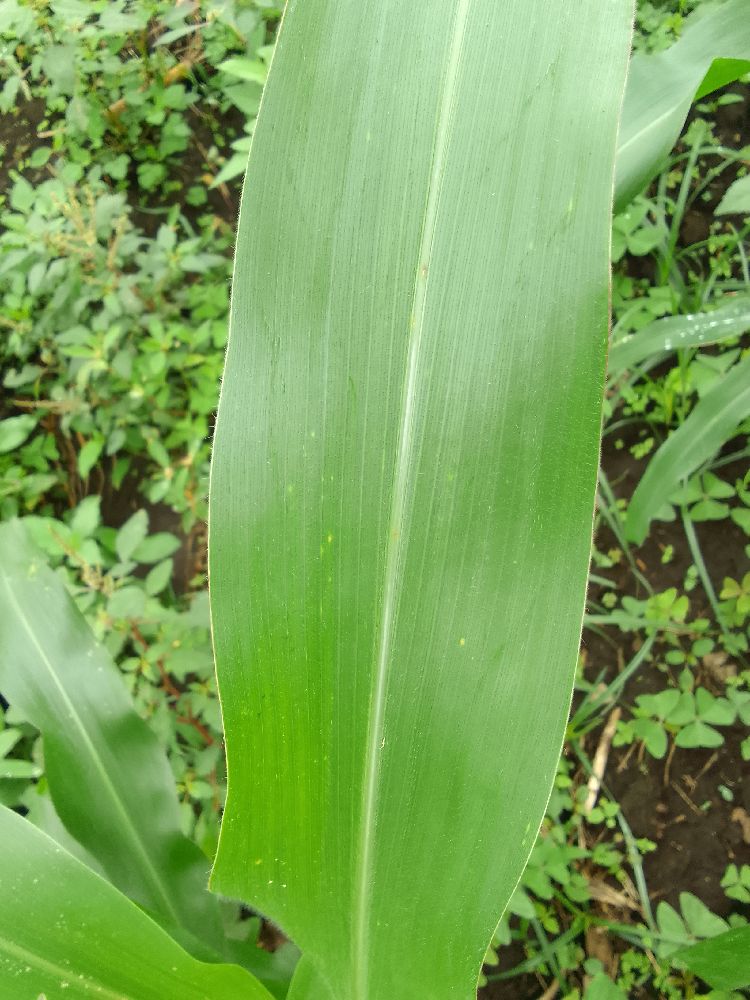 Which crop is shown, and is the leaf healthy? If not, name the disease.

maize, healthy
